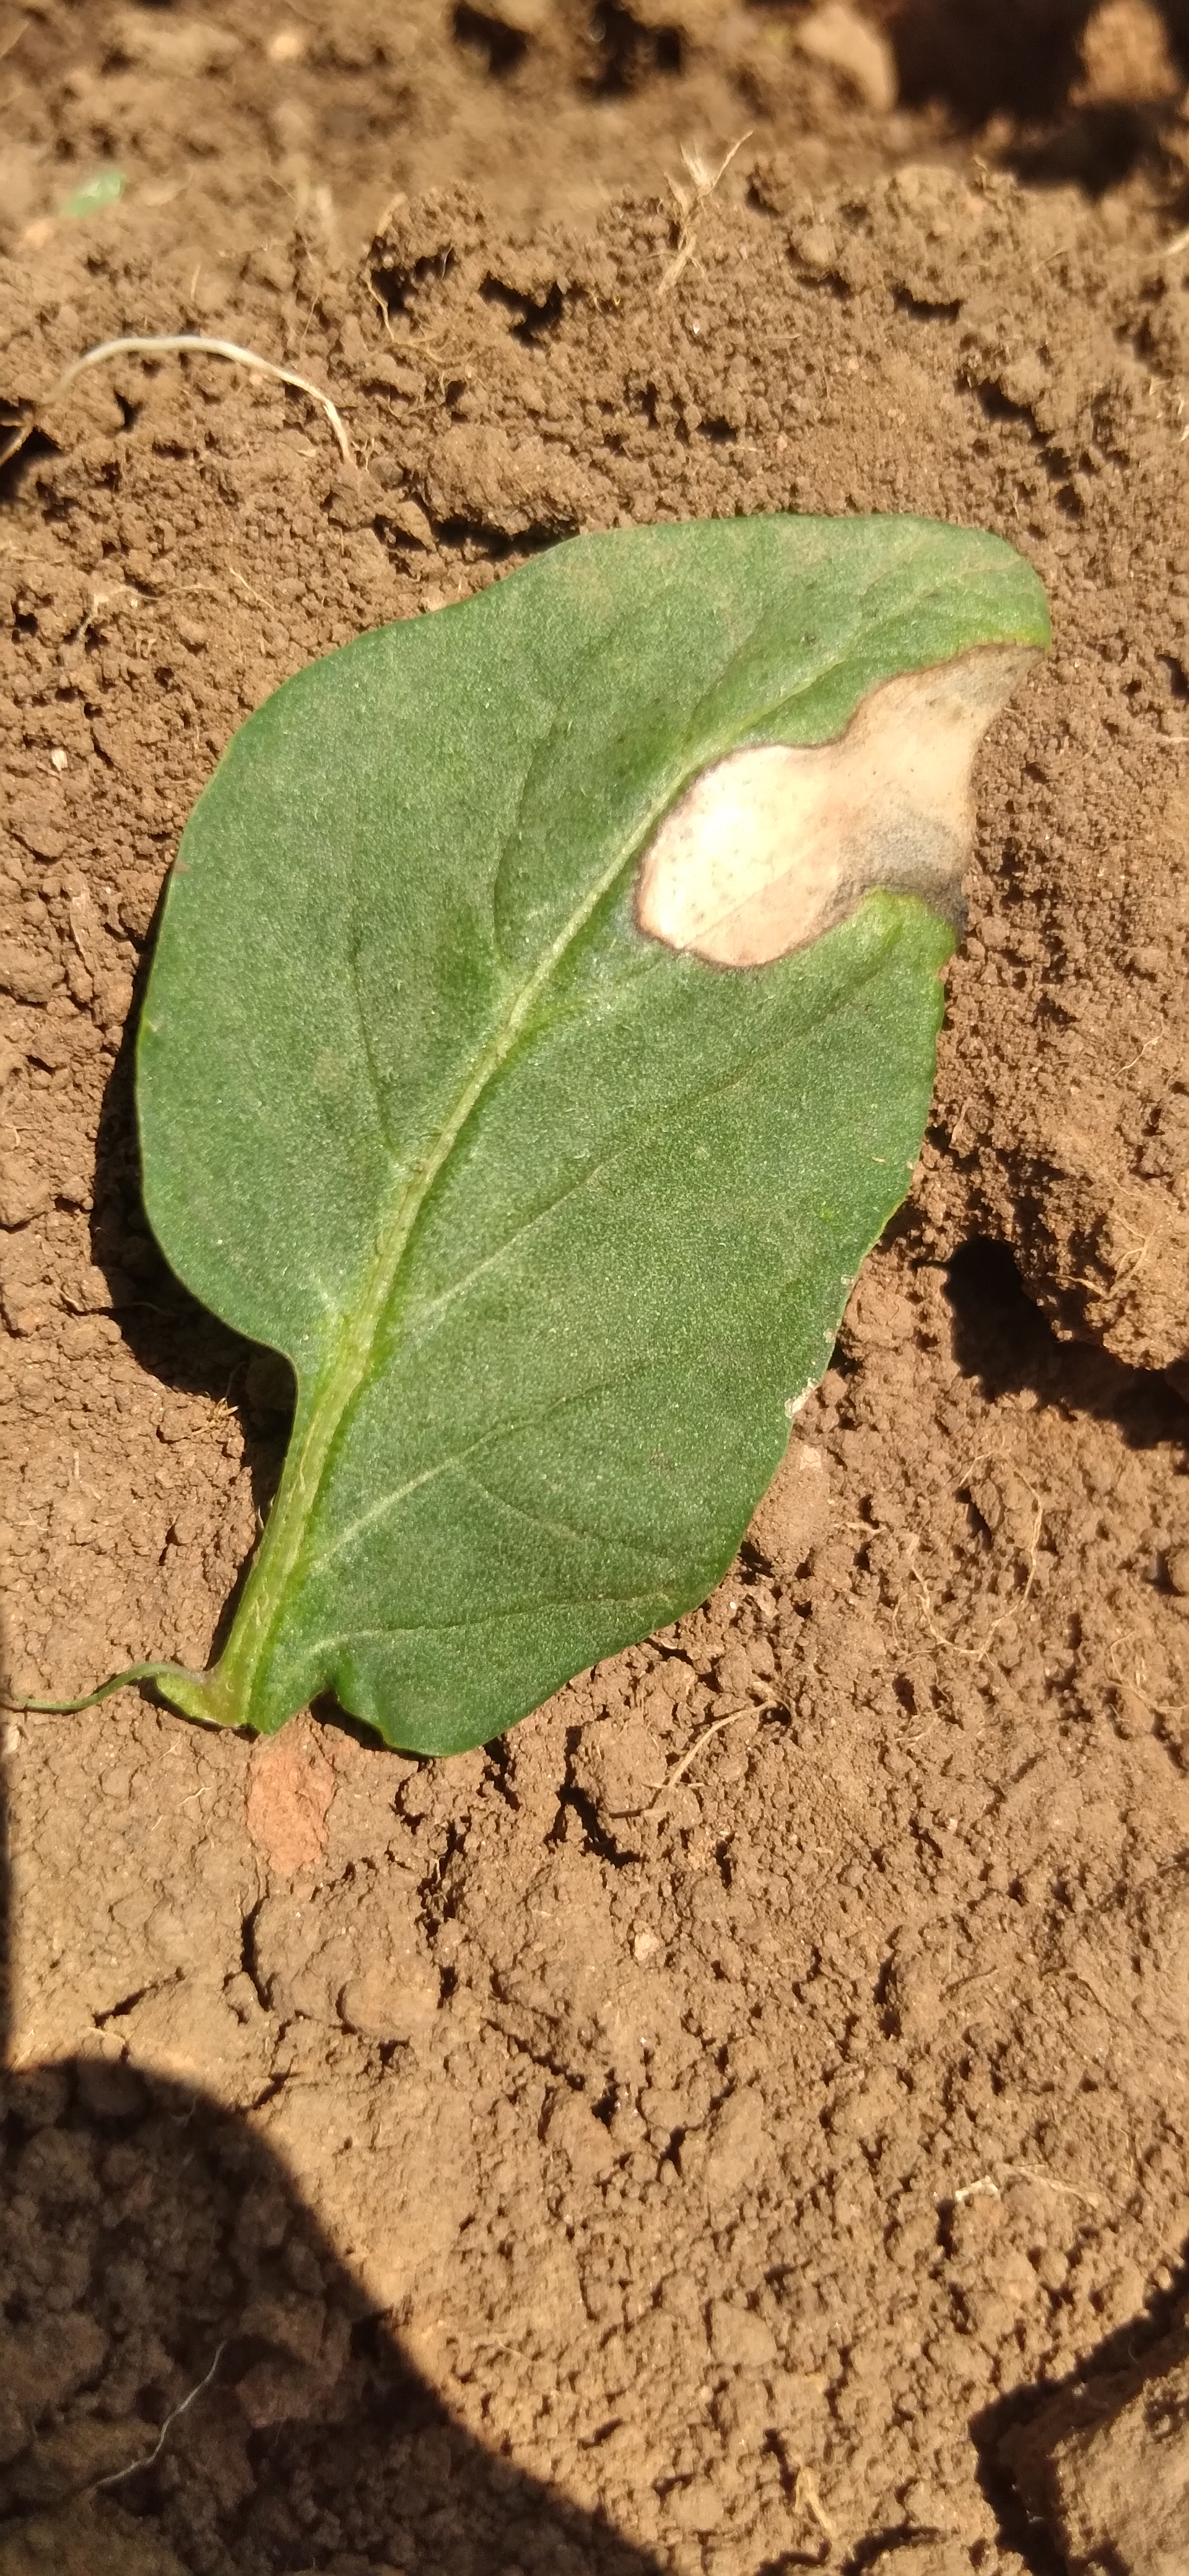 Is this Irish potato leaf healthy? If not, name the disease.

early blight
